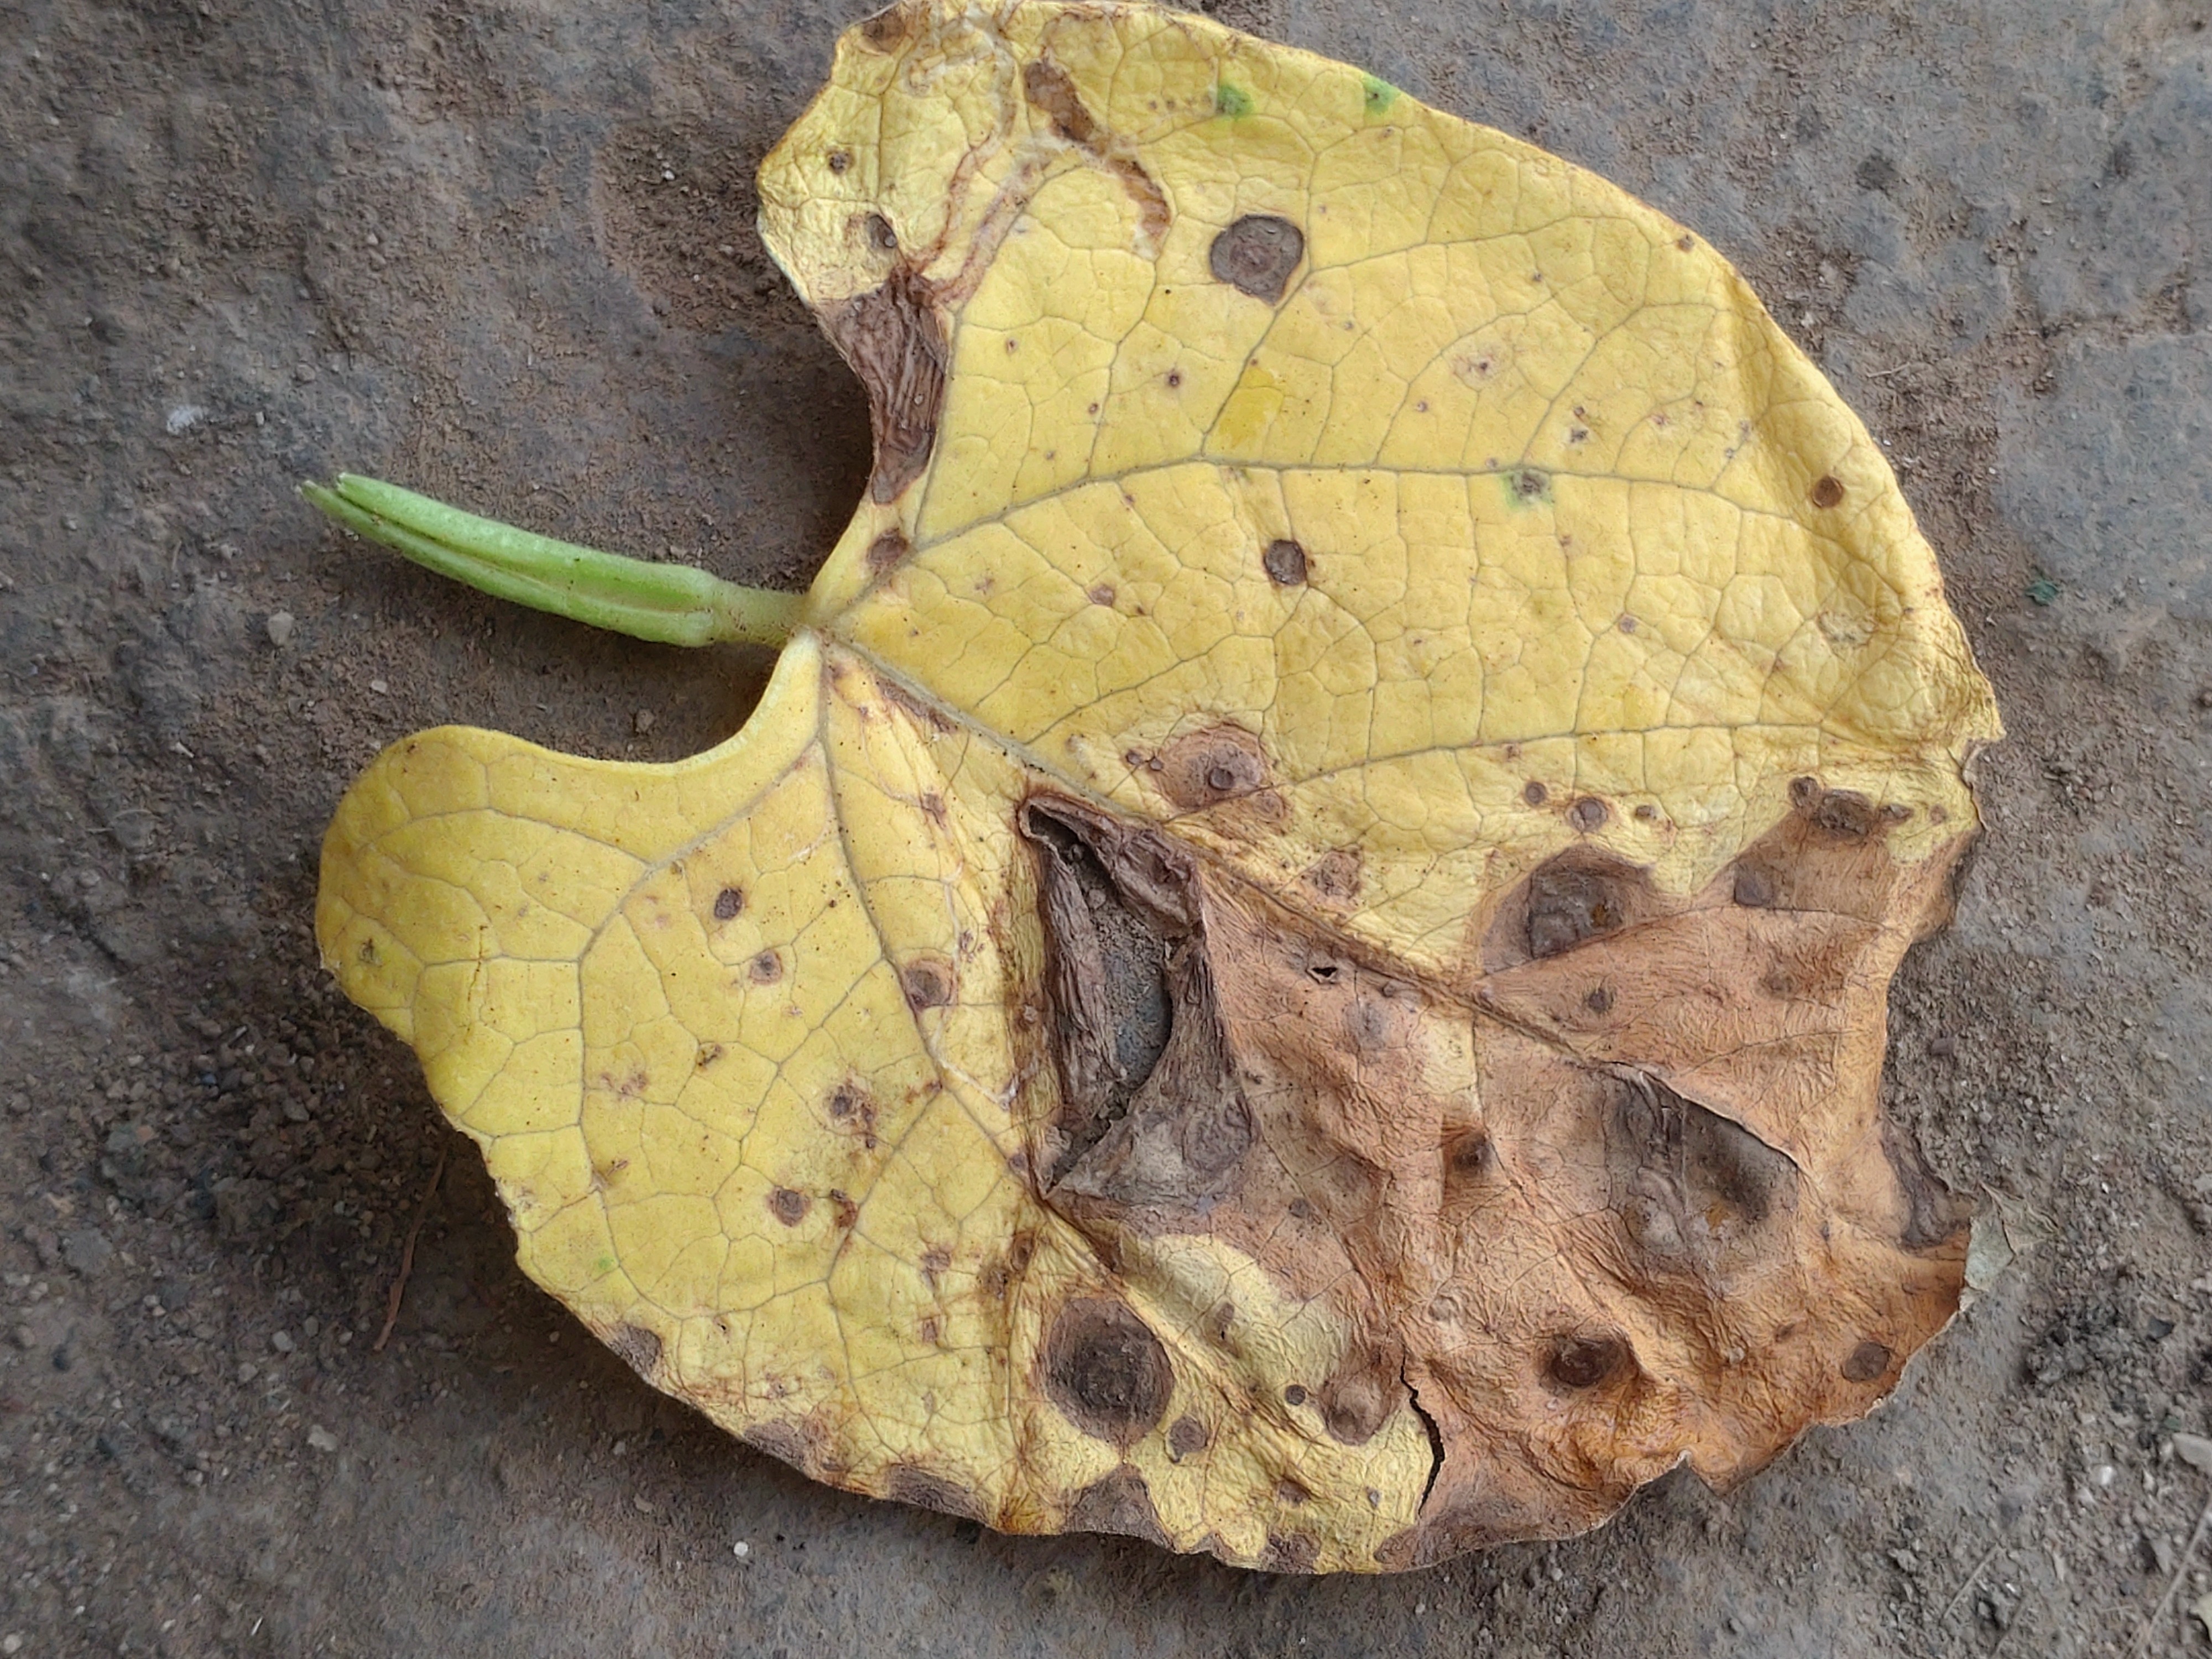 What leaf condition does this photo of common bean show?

anthracnose
